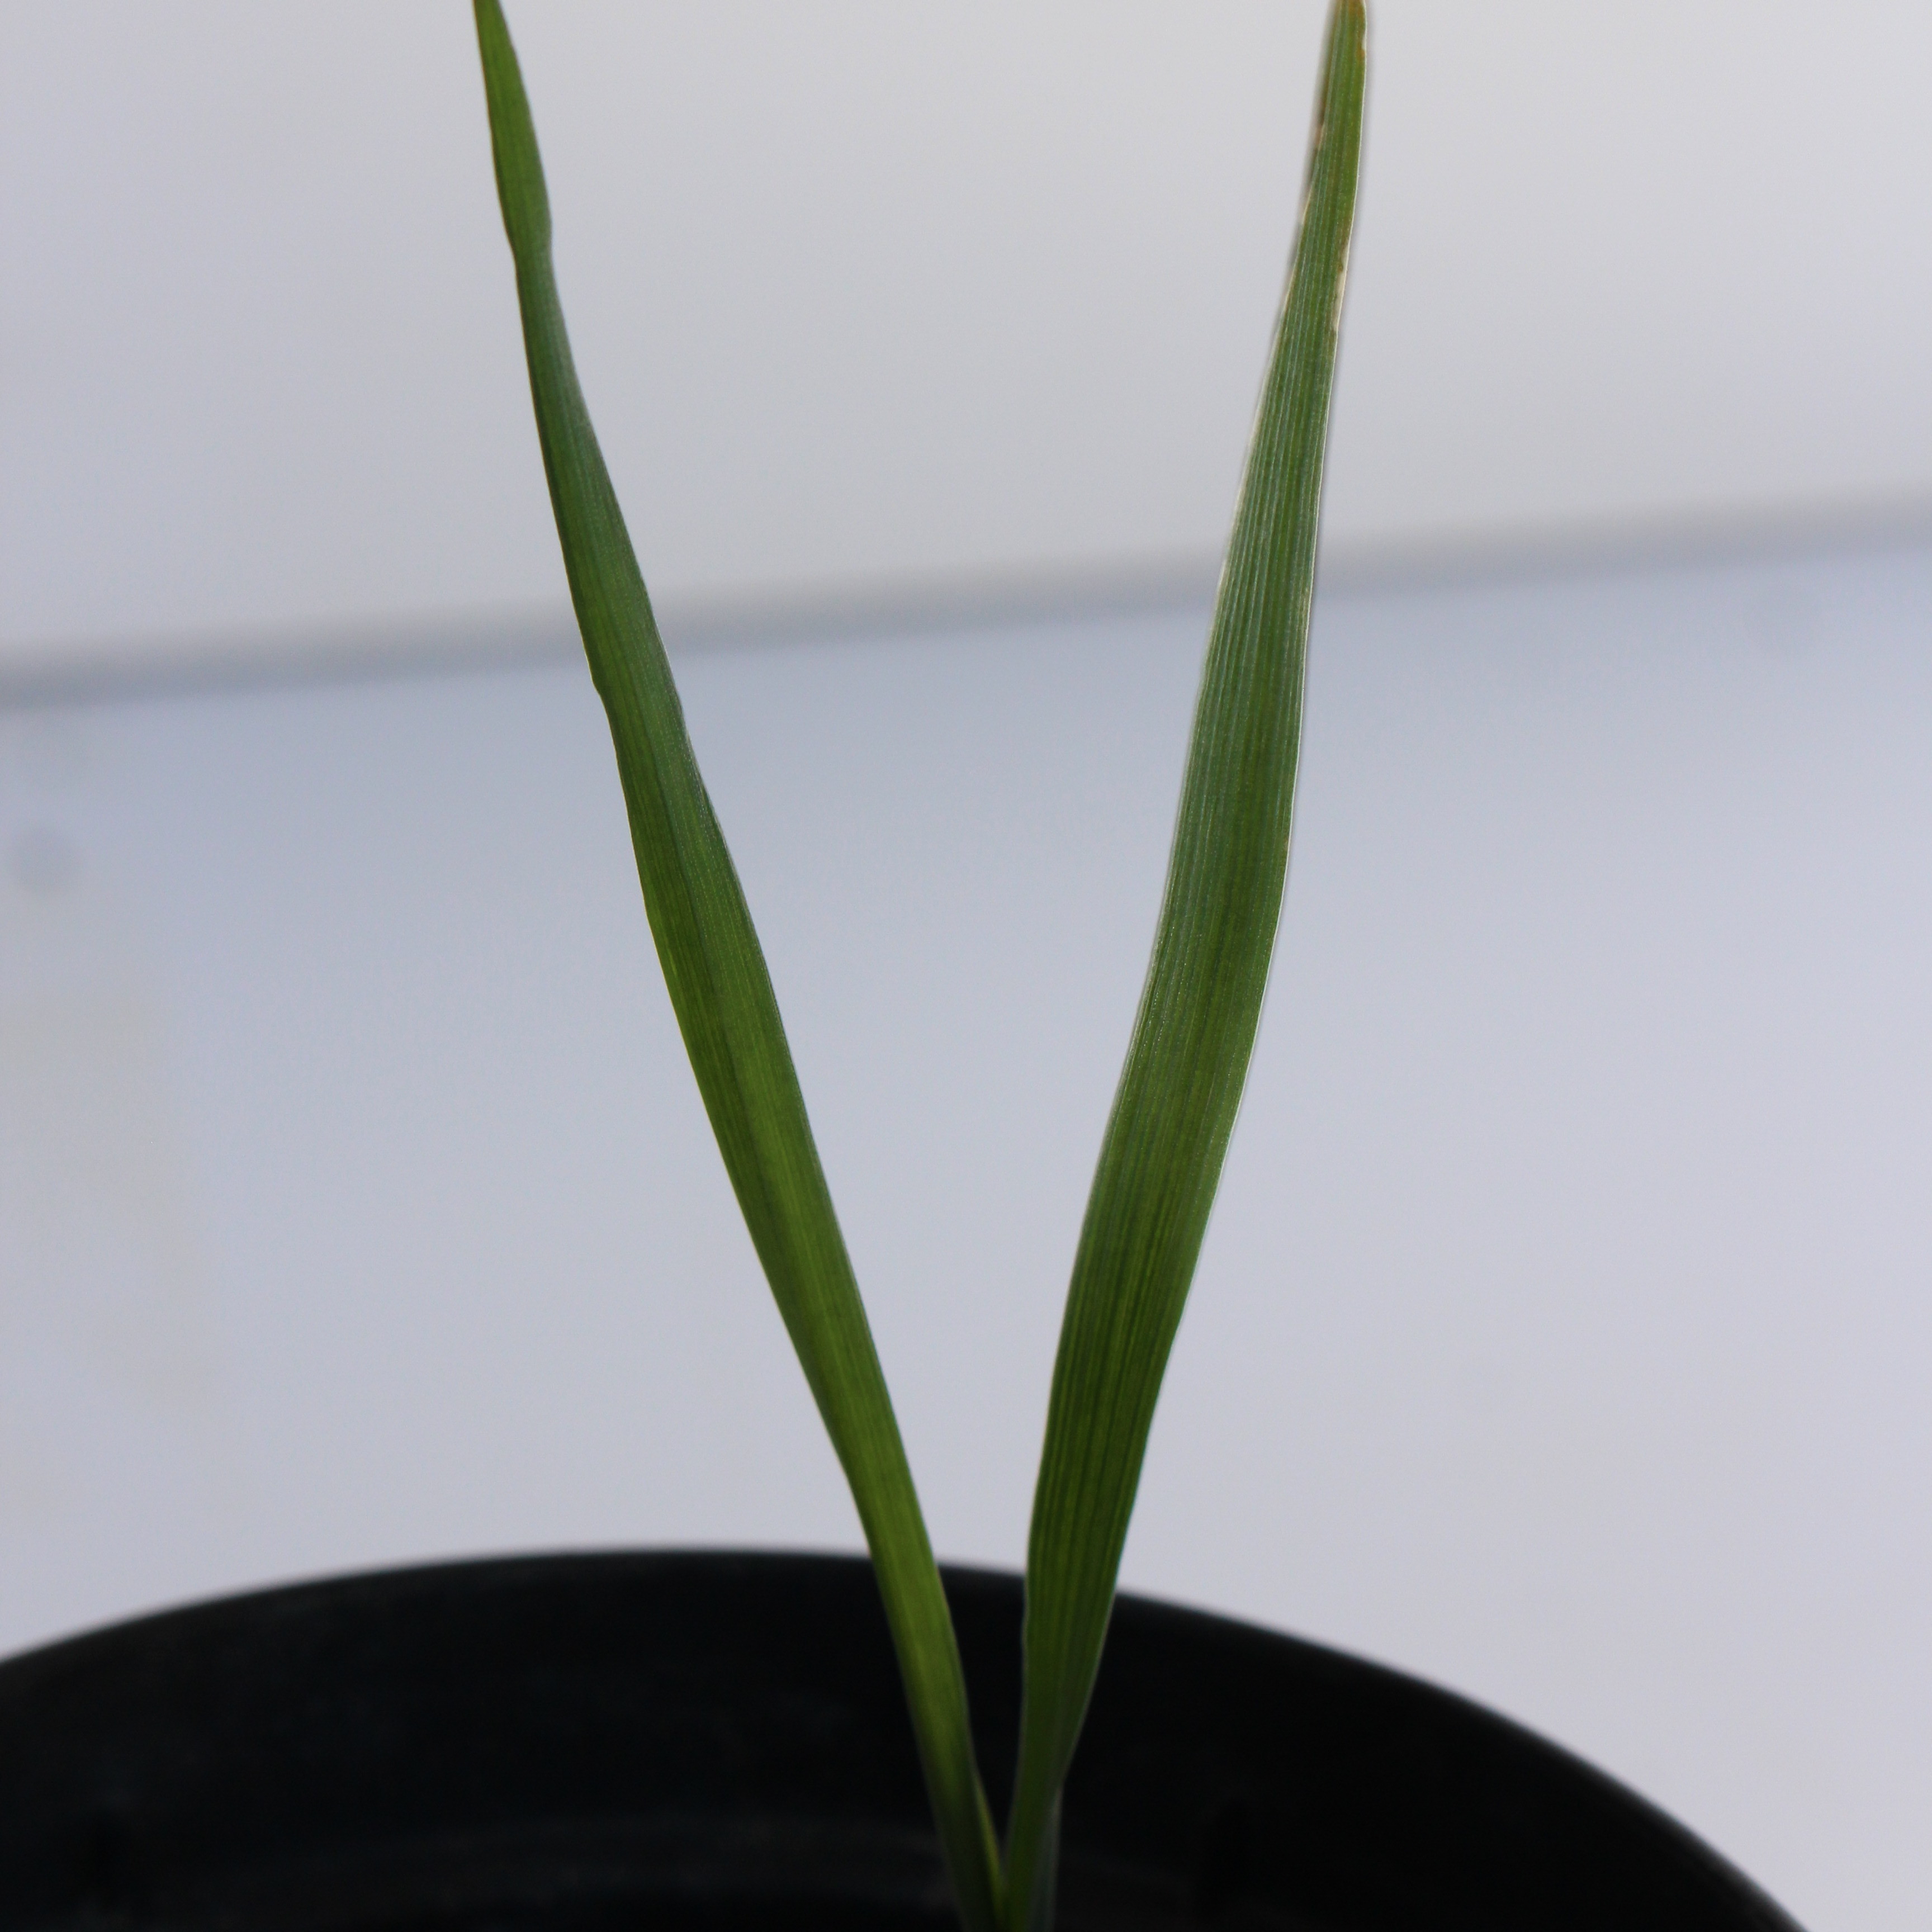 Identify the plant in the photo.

Avena sterilis
